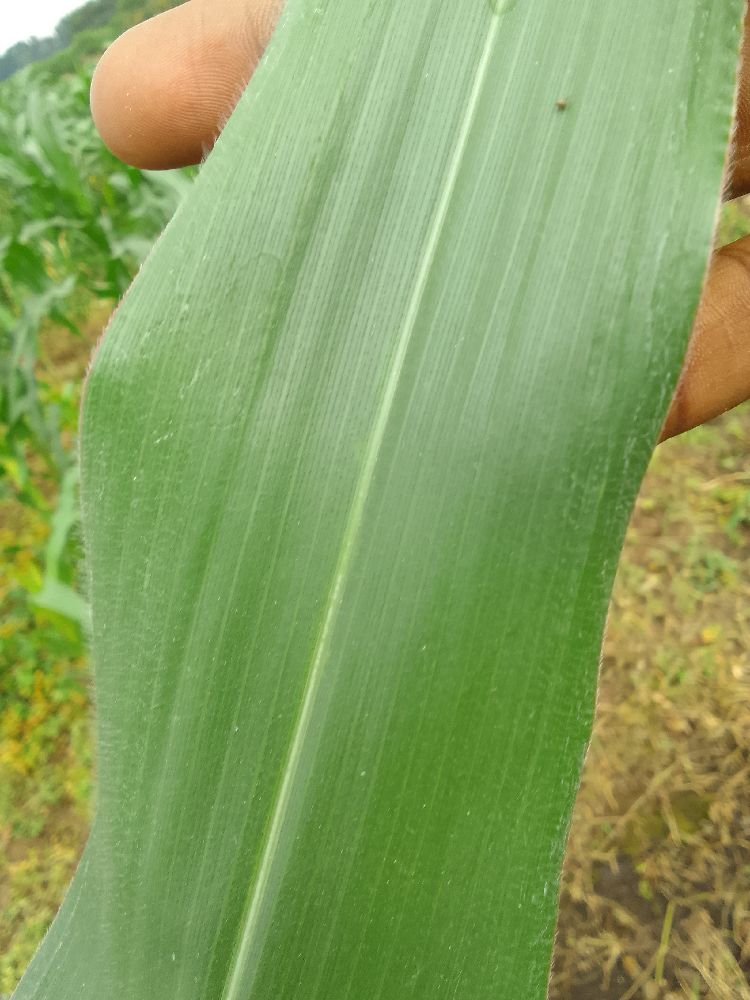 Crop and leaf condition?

maize, healthy
